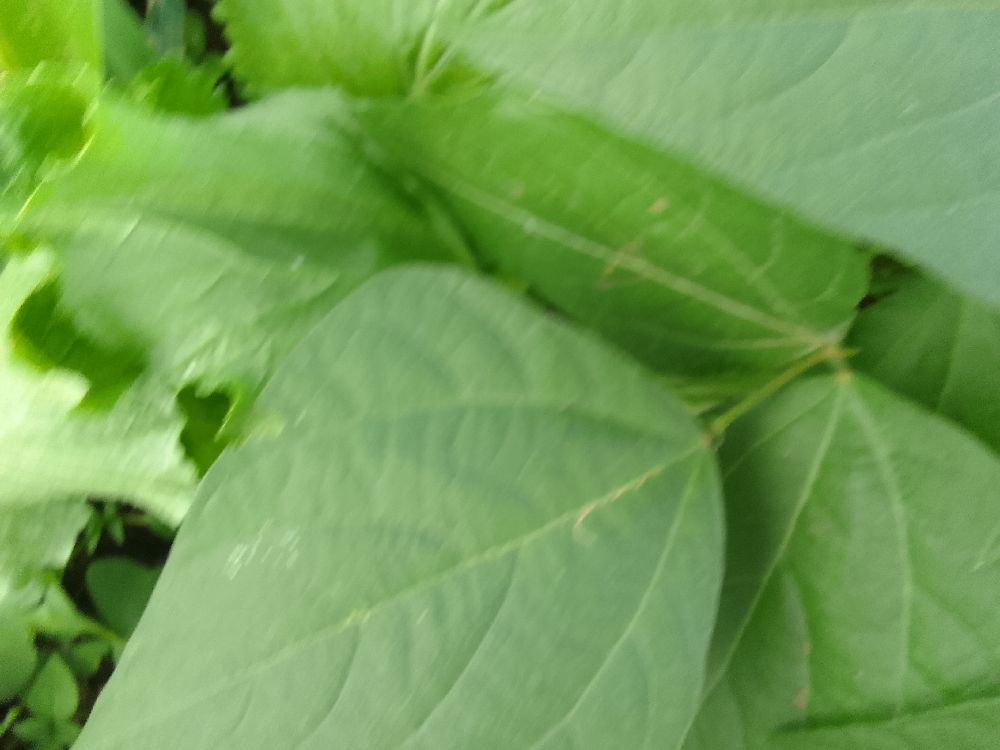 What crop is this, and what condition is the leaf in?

common bean, healthy
